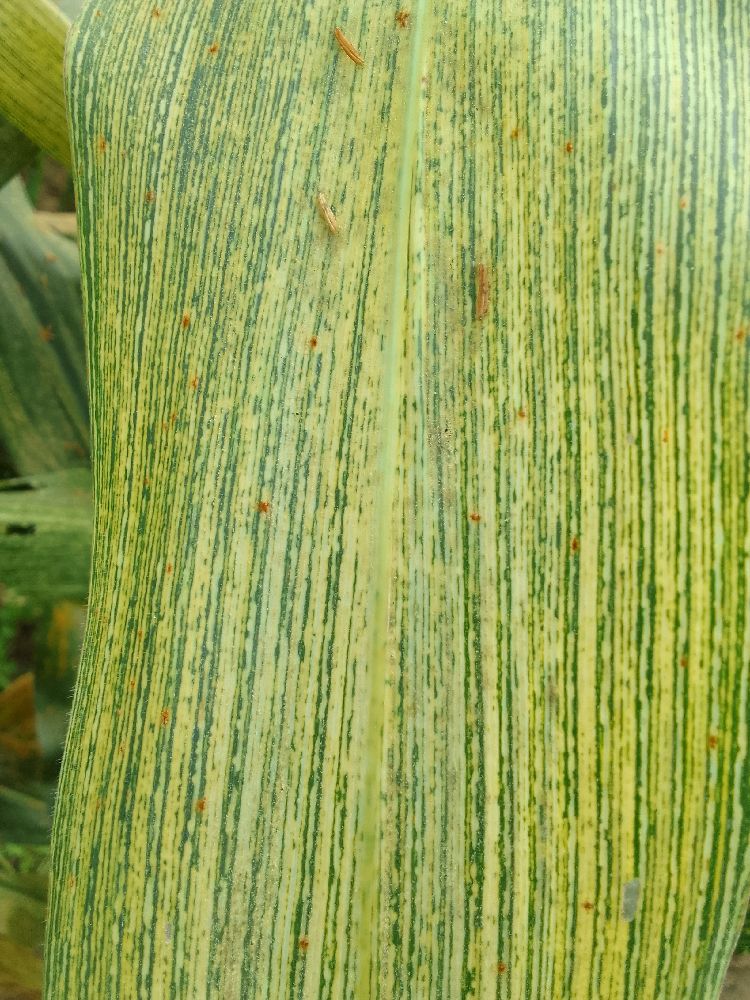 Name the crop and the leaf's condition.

maize, maize streak virus
